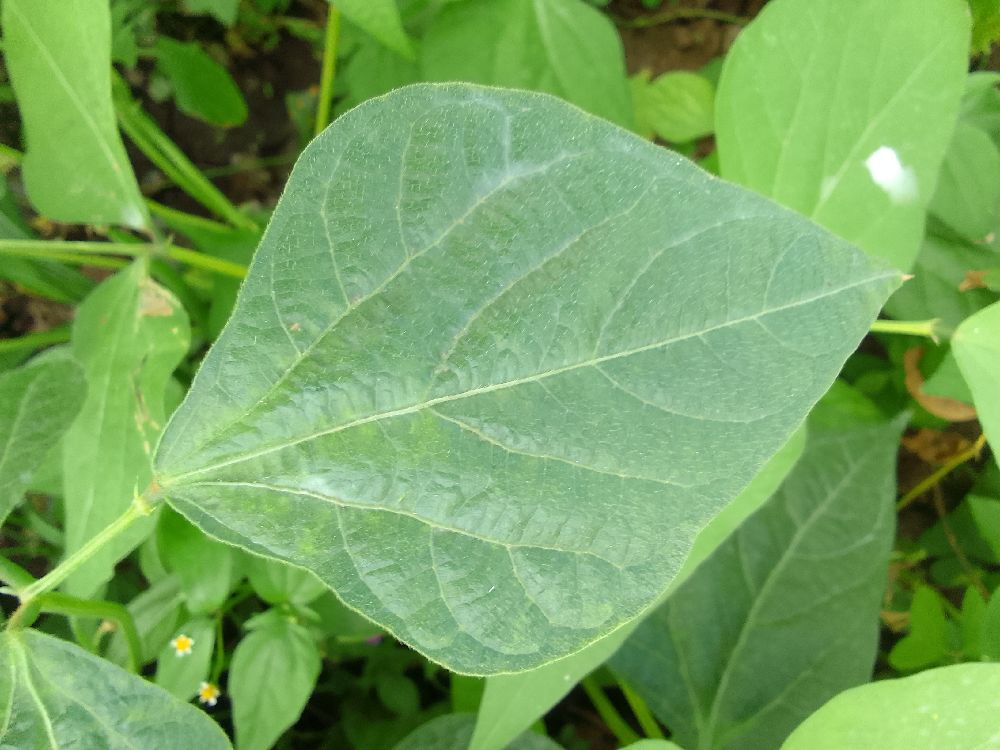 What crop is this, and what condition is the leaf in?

common bean, healthy
